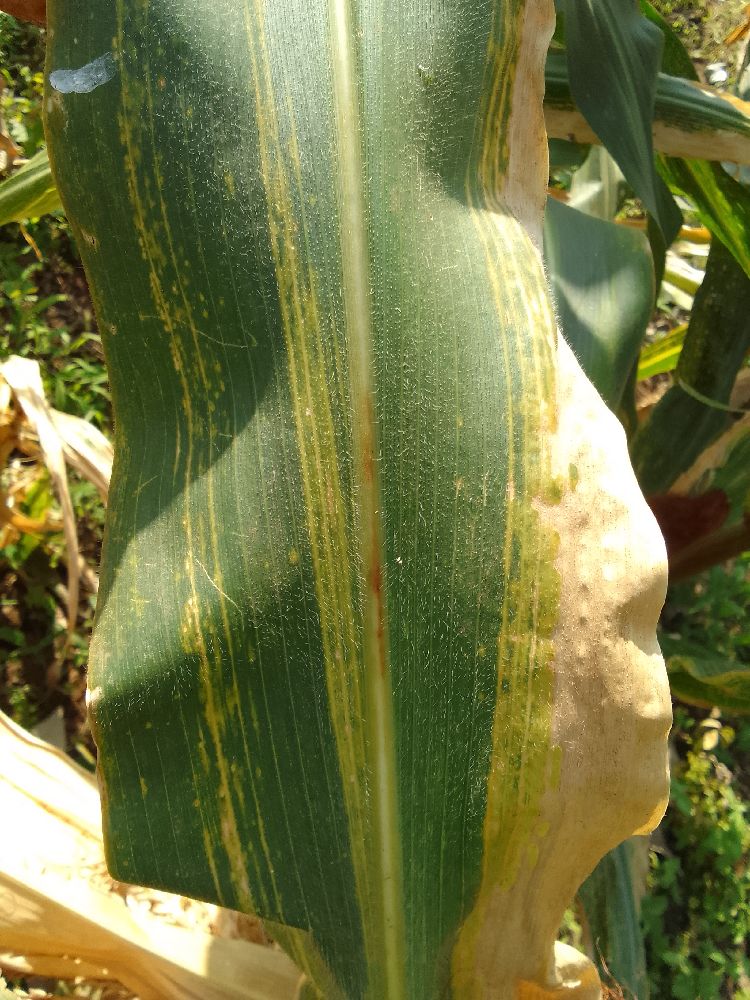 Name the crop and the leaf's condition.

maize, maize lethal necrosis
